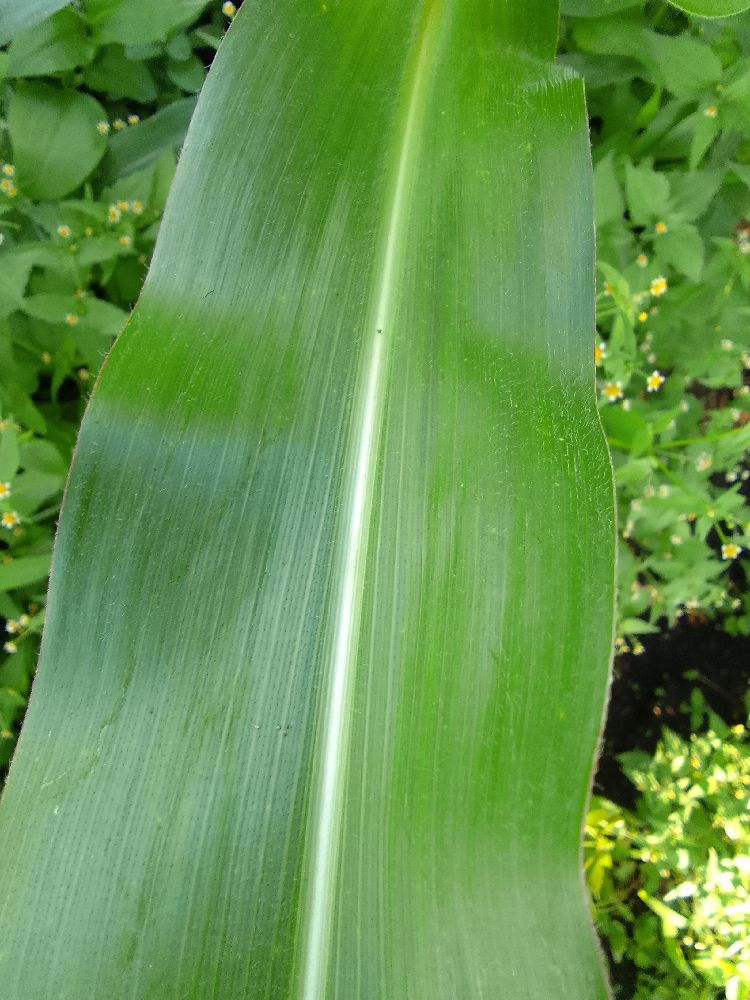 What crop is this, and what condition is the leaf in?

maize, healthy
